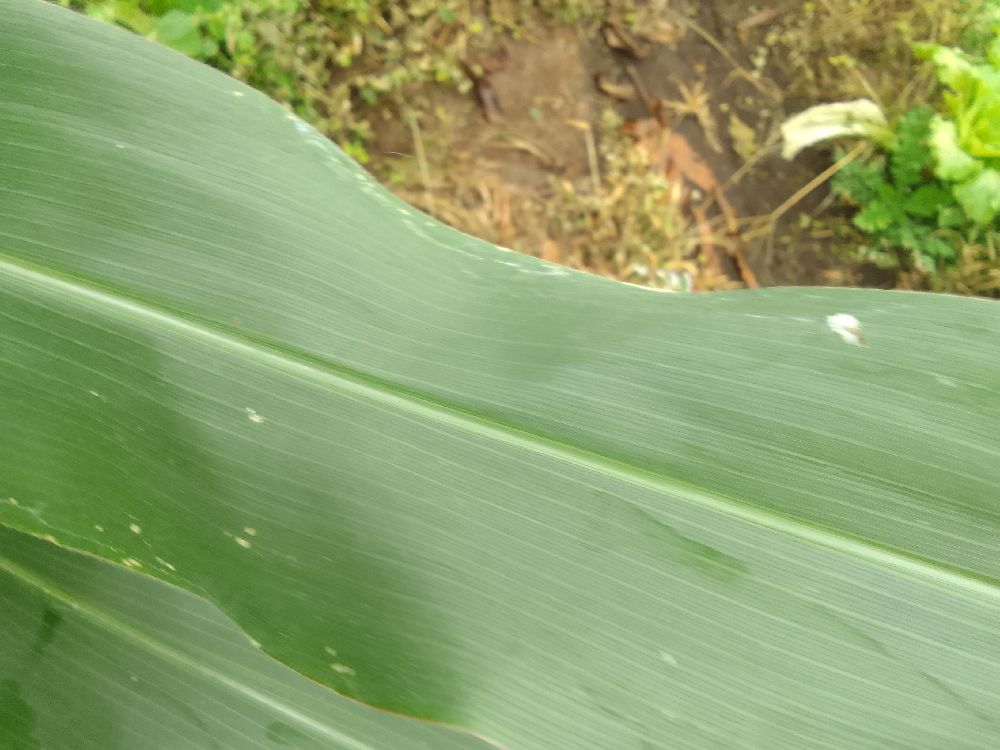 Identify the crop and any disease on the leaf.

maize, healthy
